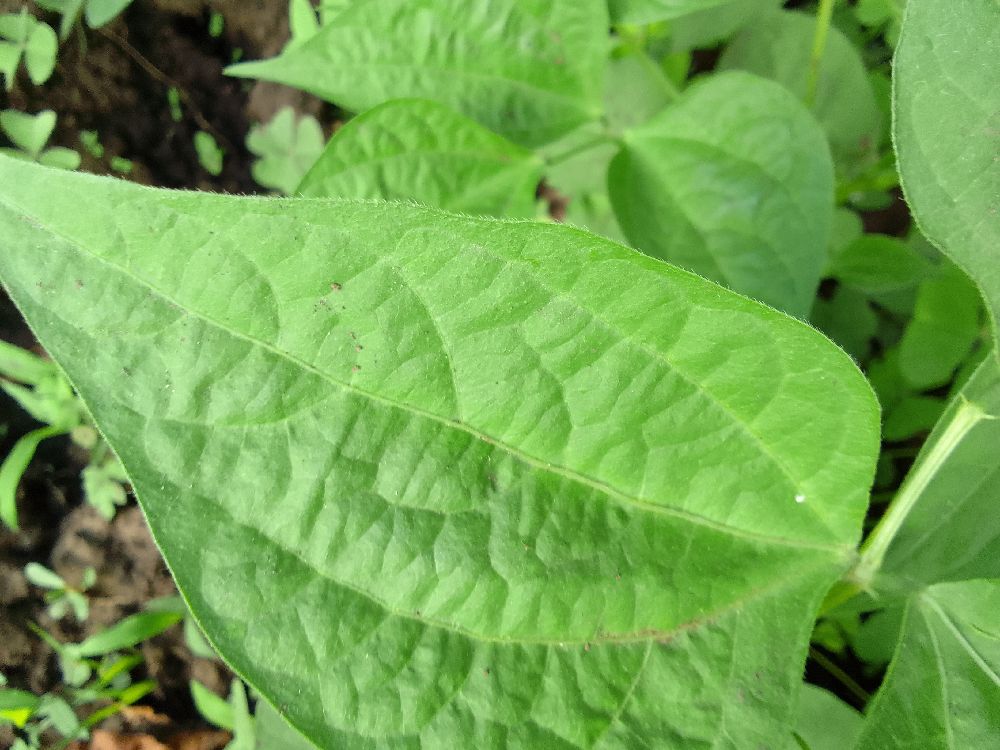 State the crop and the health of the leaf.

common bean, healthy
